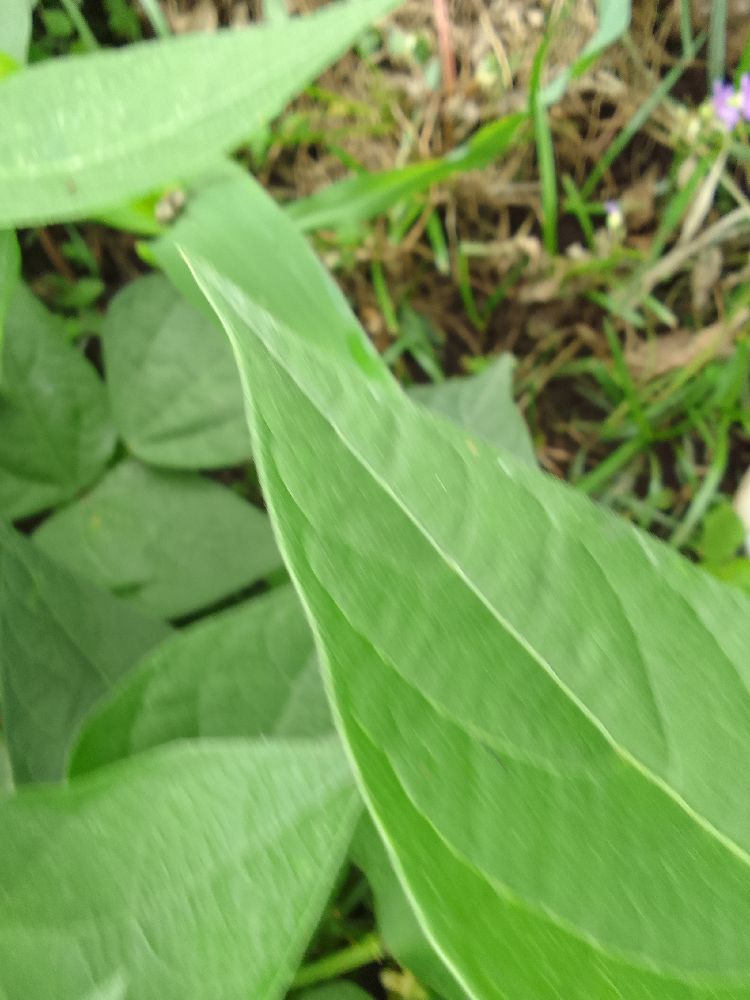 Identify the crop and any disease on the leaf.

common bean, healthy
